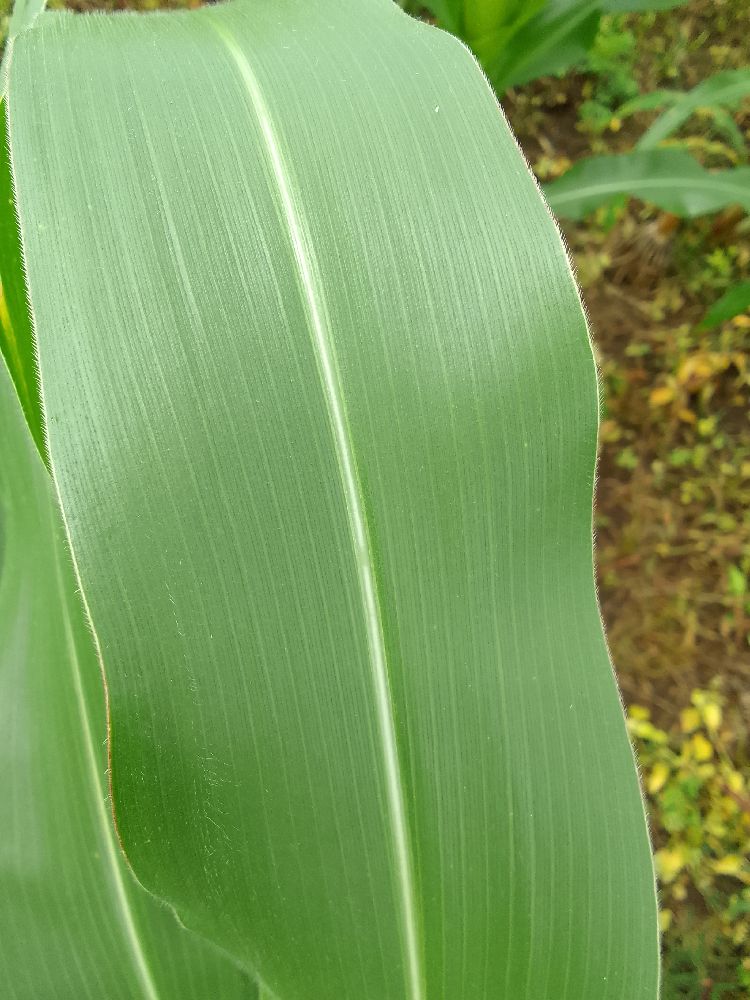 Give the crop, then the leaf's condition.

maize, healthy
